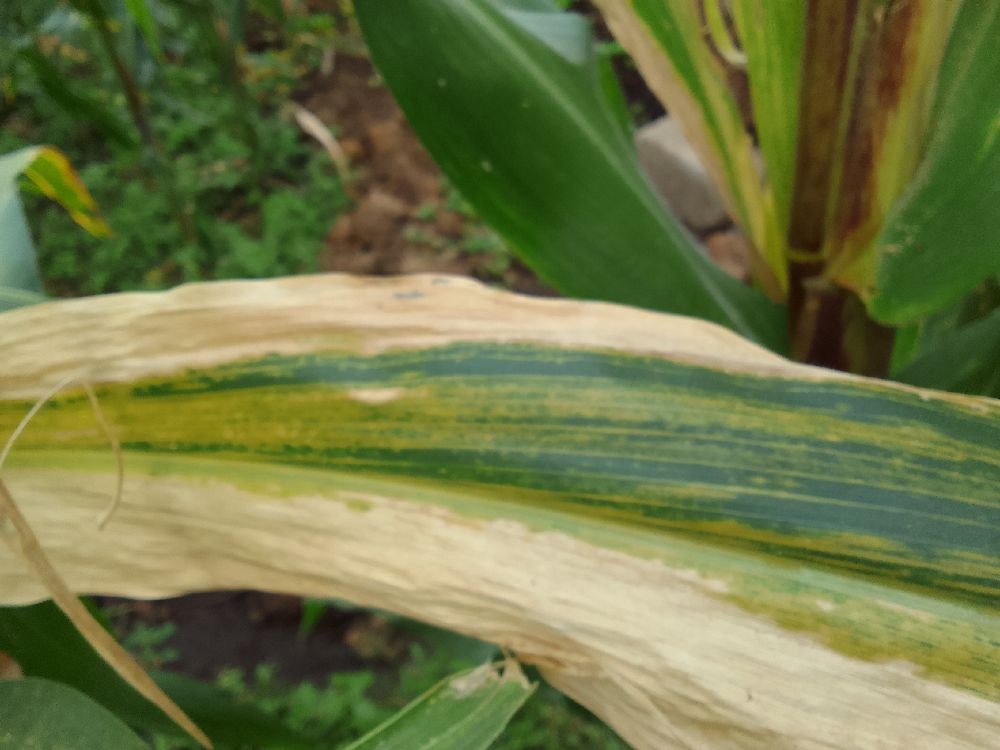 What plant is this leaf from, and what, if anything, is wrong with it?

maize, maize lethal necrosis
